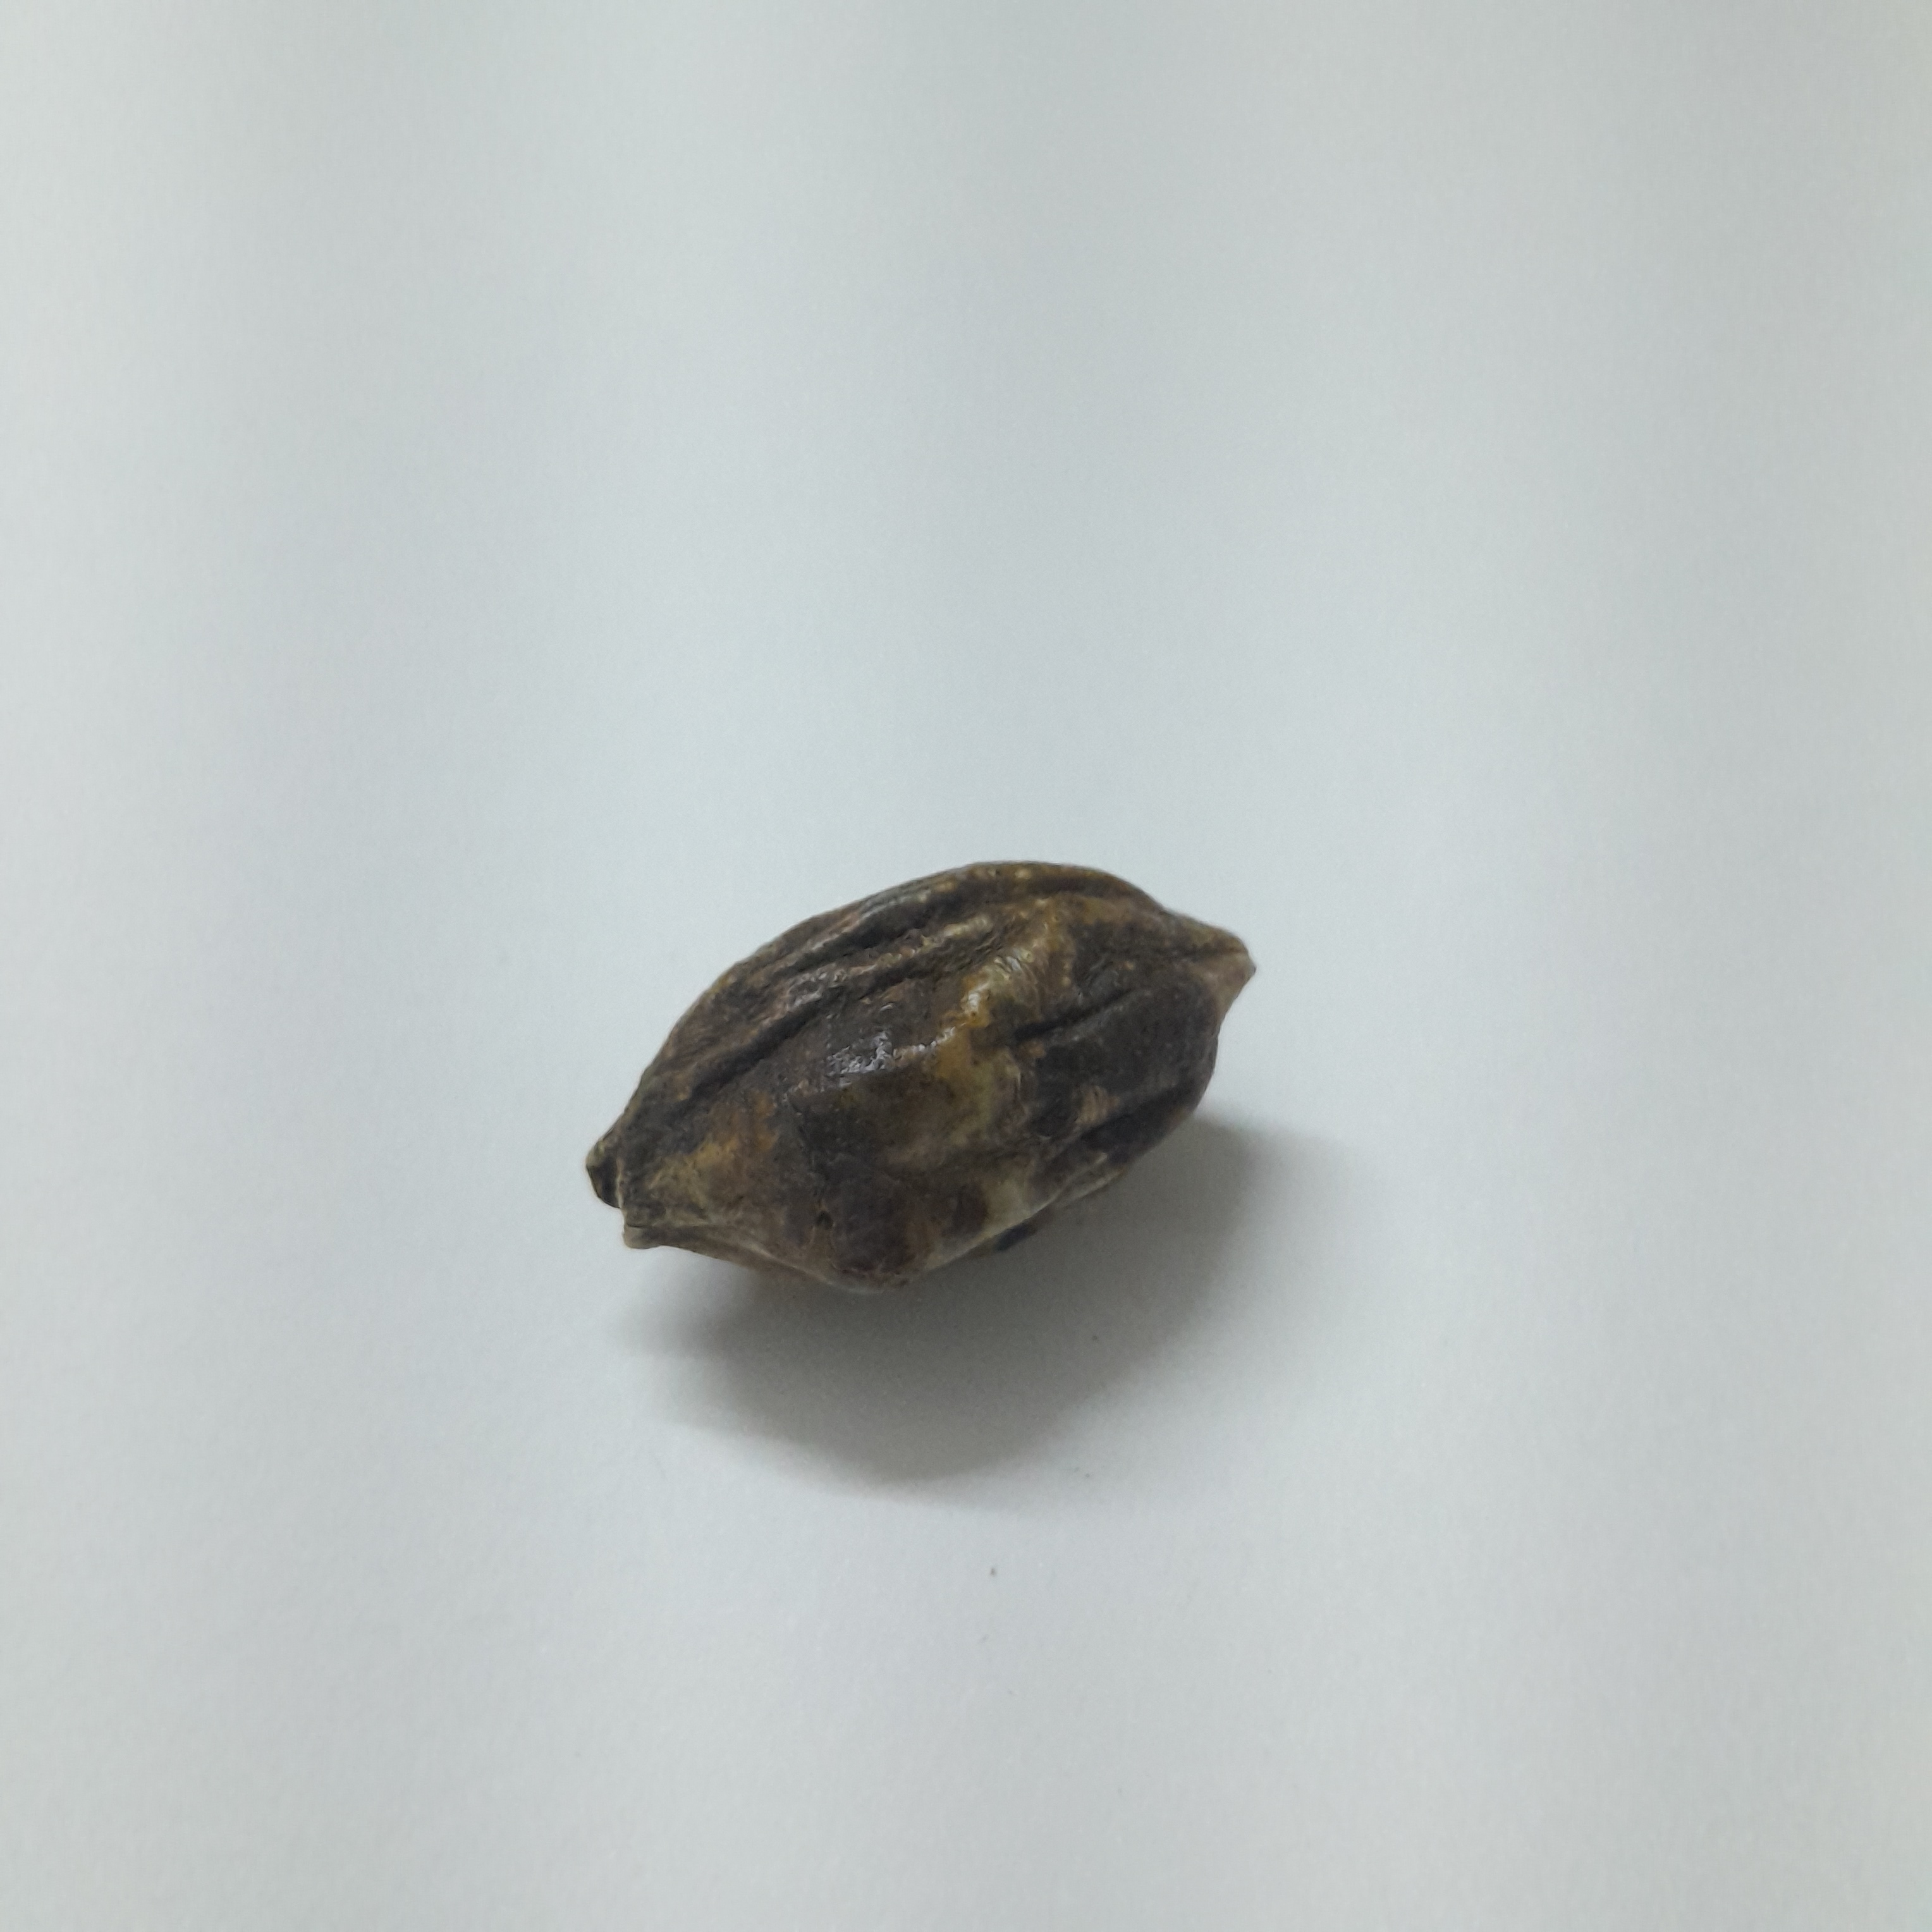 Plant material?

hirdaa
